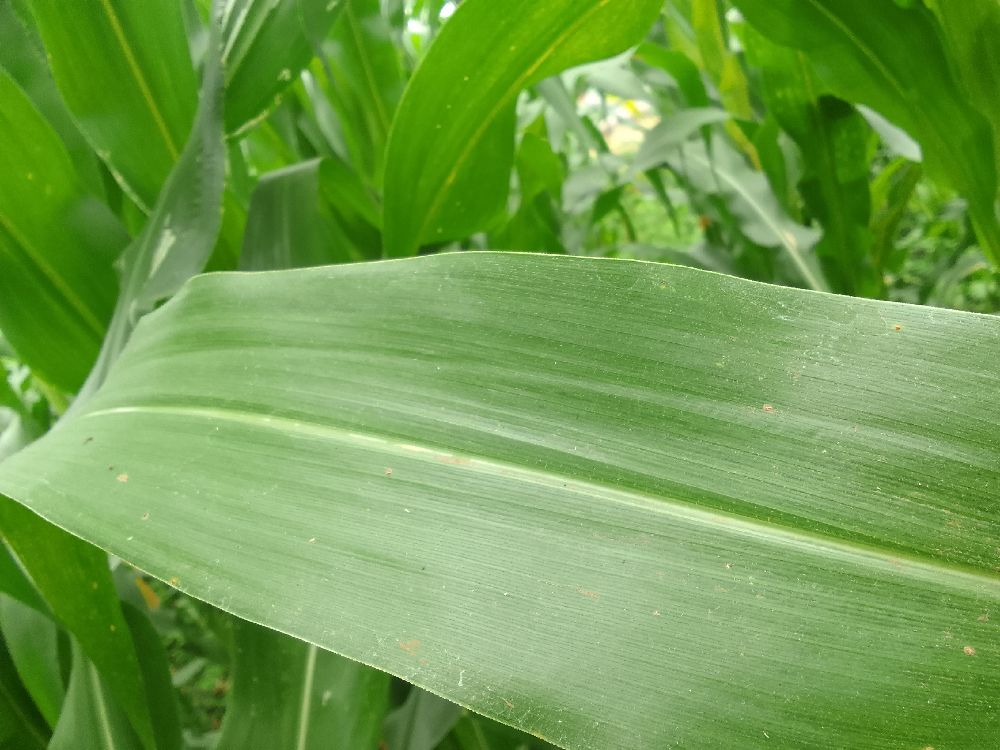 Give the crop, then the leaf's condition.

maize, healthy
